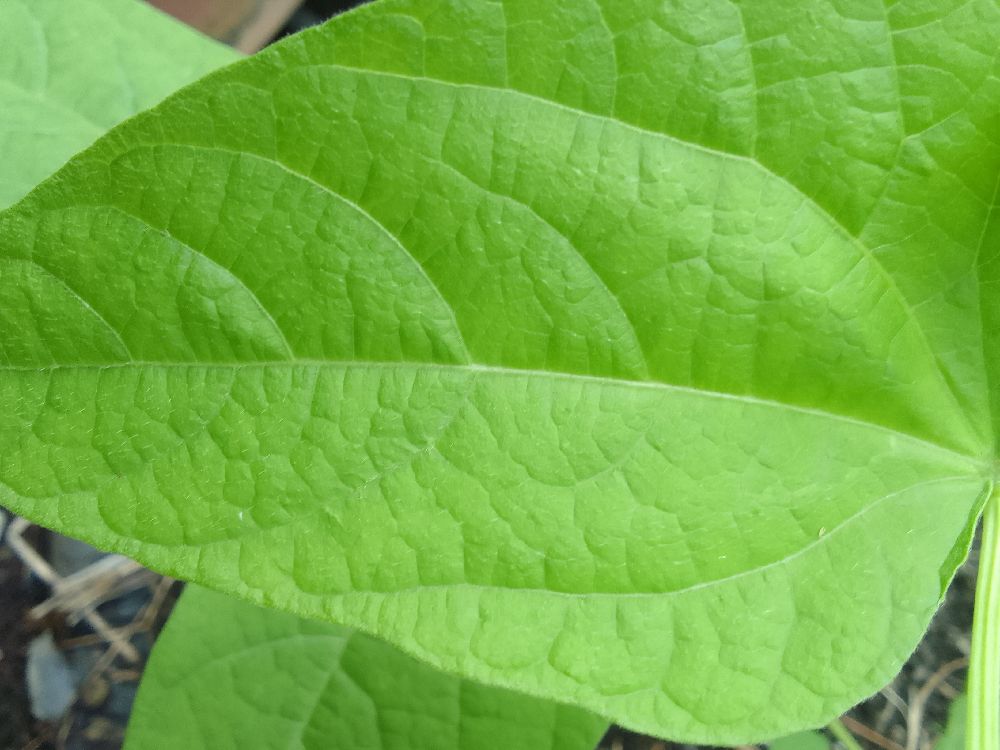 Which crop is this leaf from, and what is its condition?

common bean, healthy
